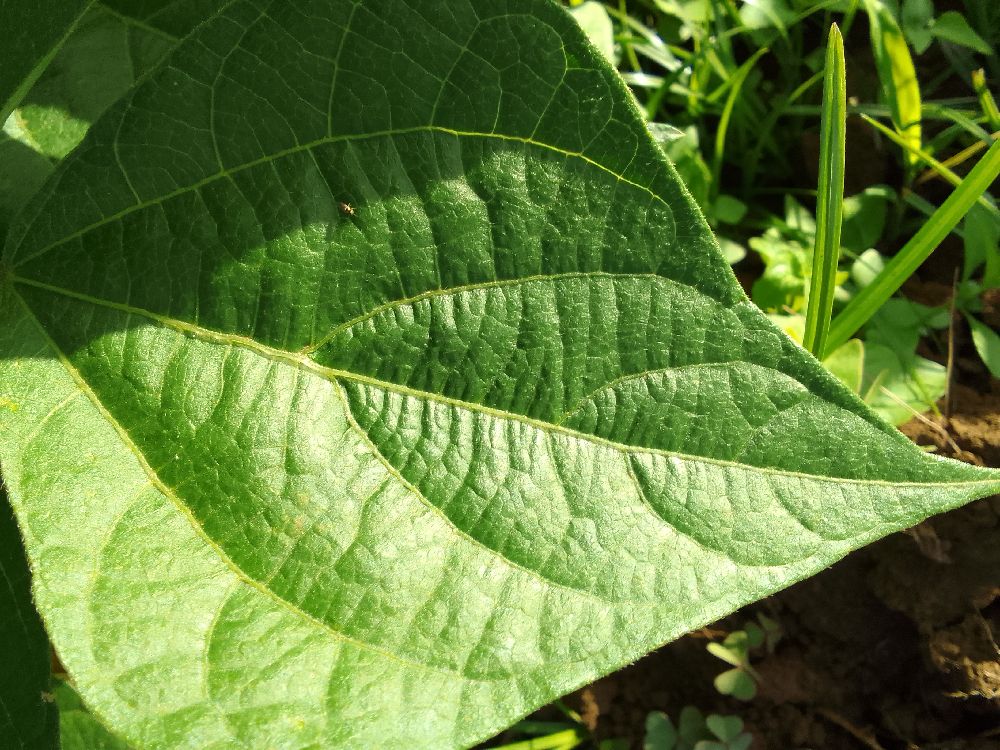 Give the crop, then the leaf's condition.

common bean, healthy
